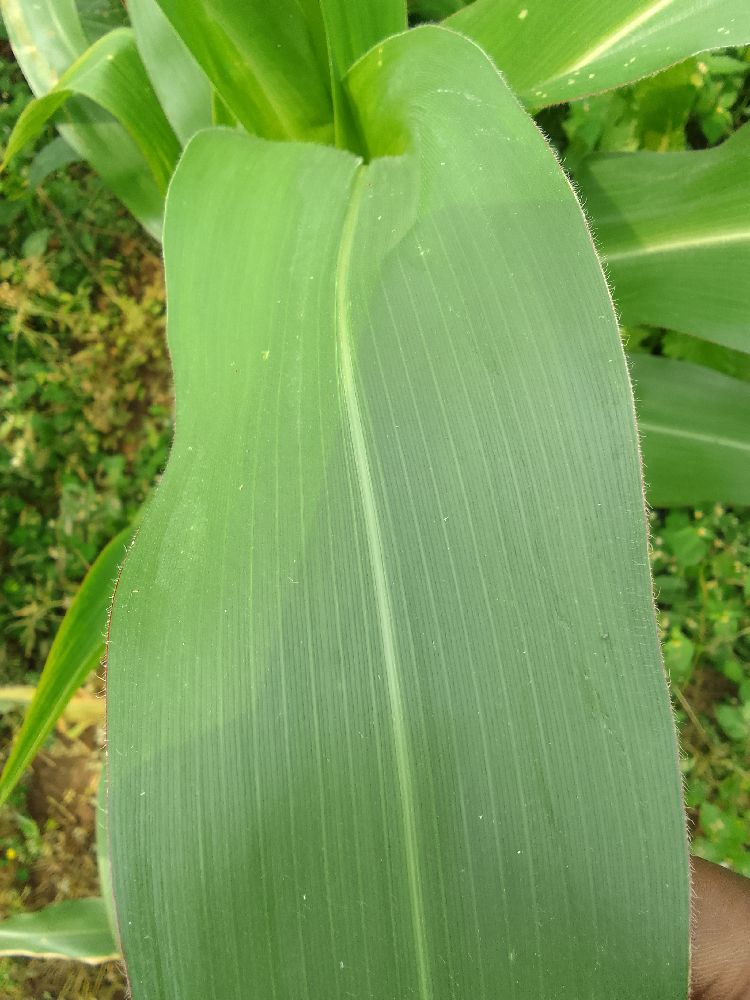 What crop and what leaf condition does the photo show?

maize, healthy
